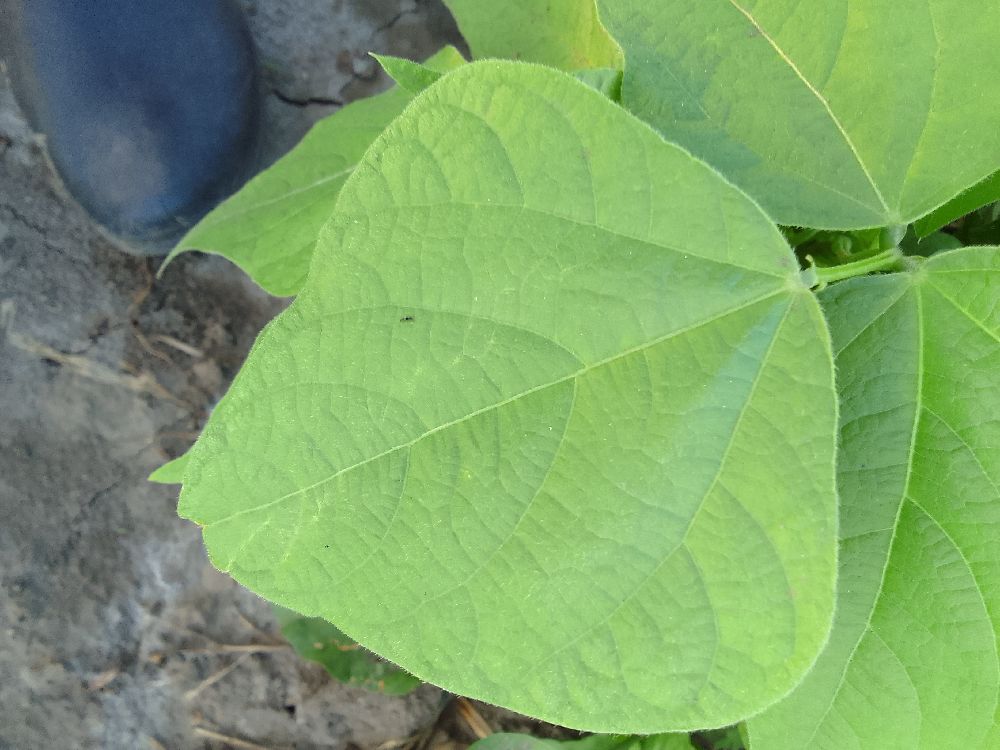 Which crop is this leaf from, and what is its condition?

common bean, healthy
